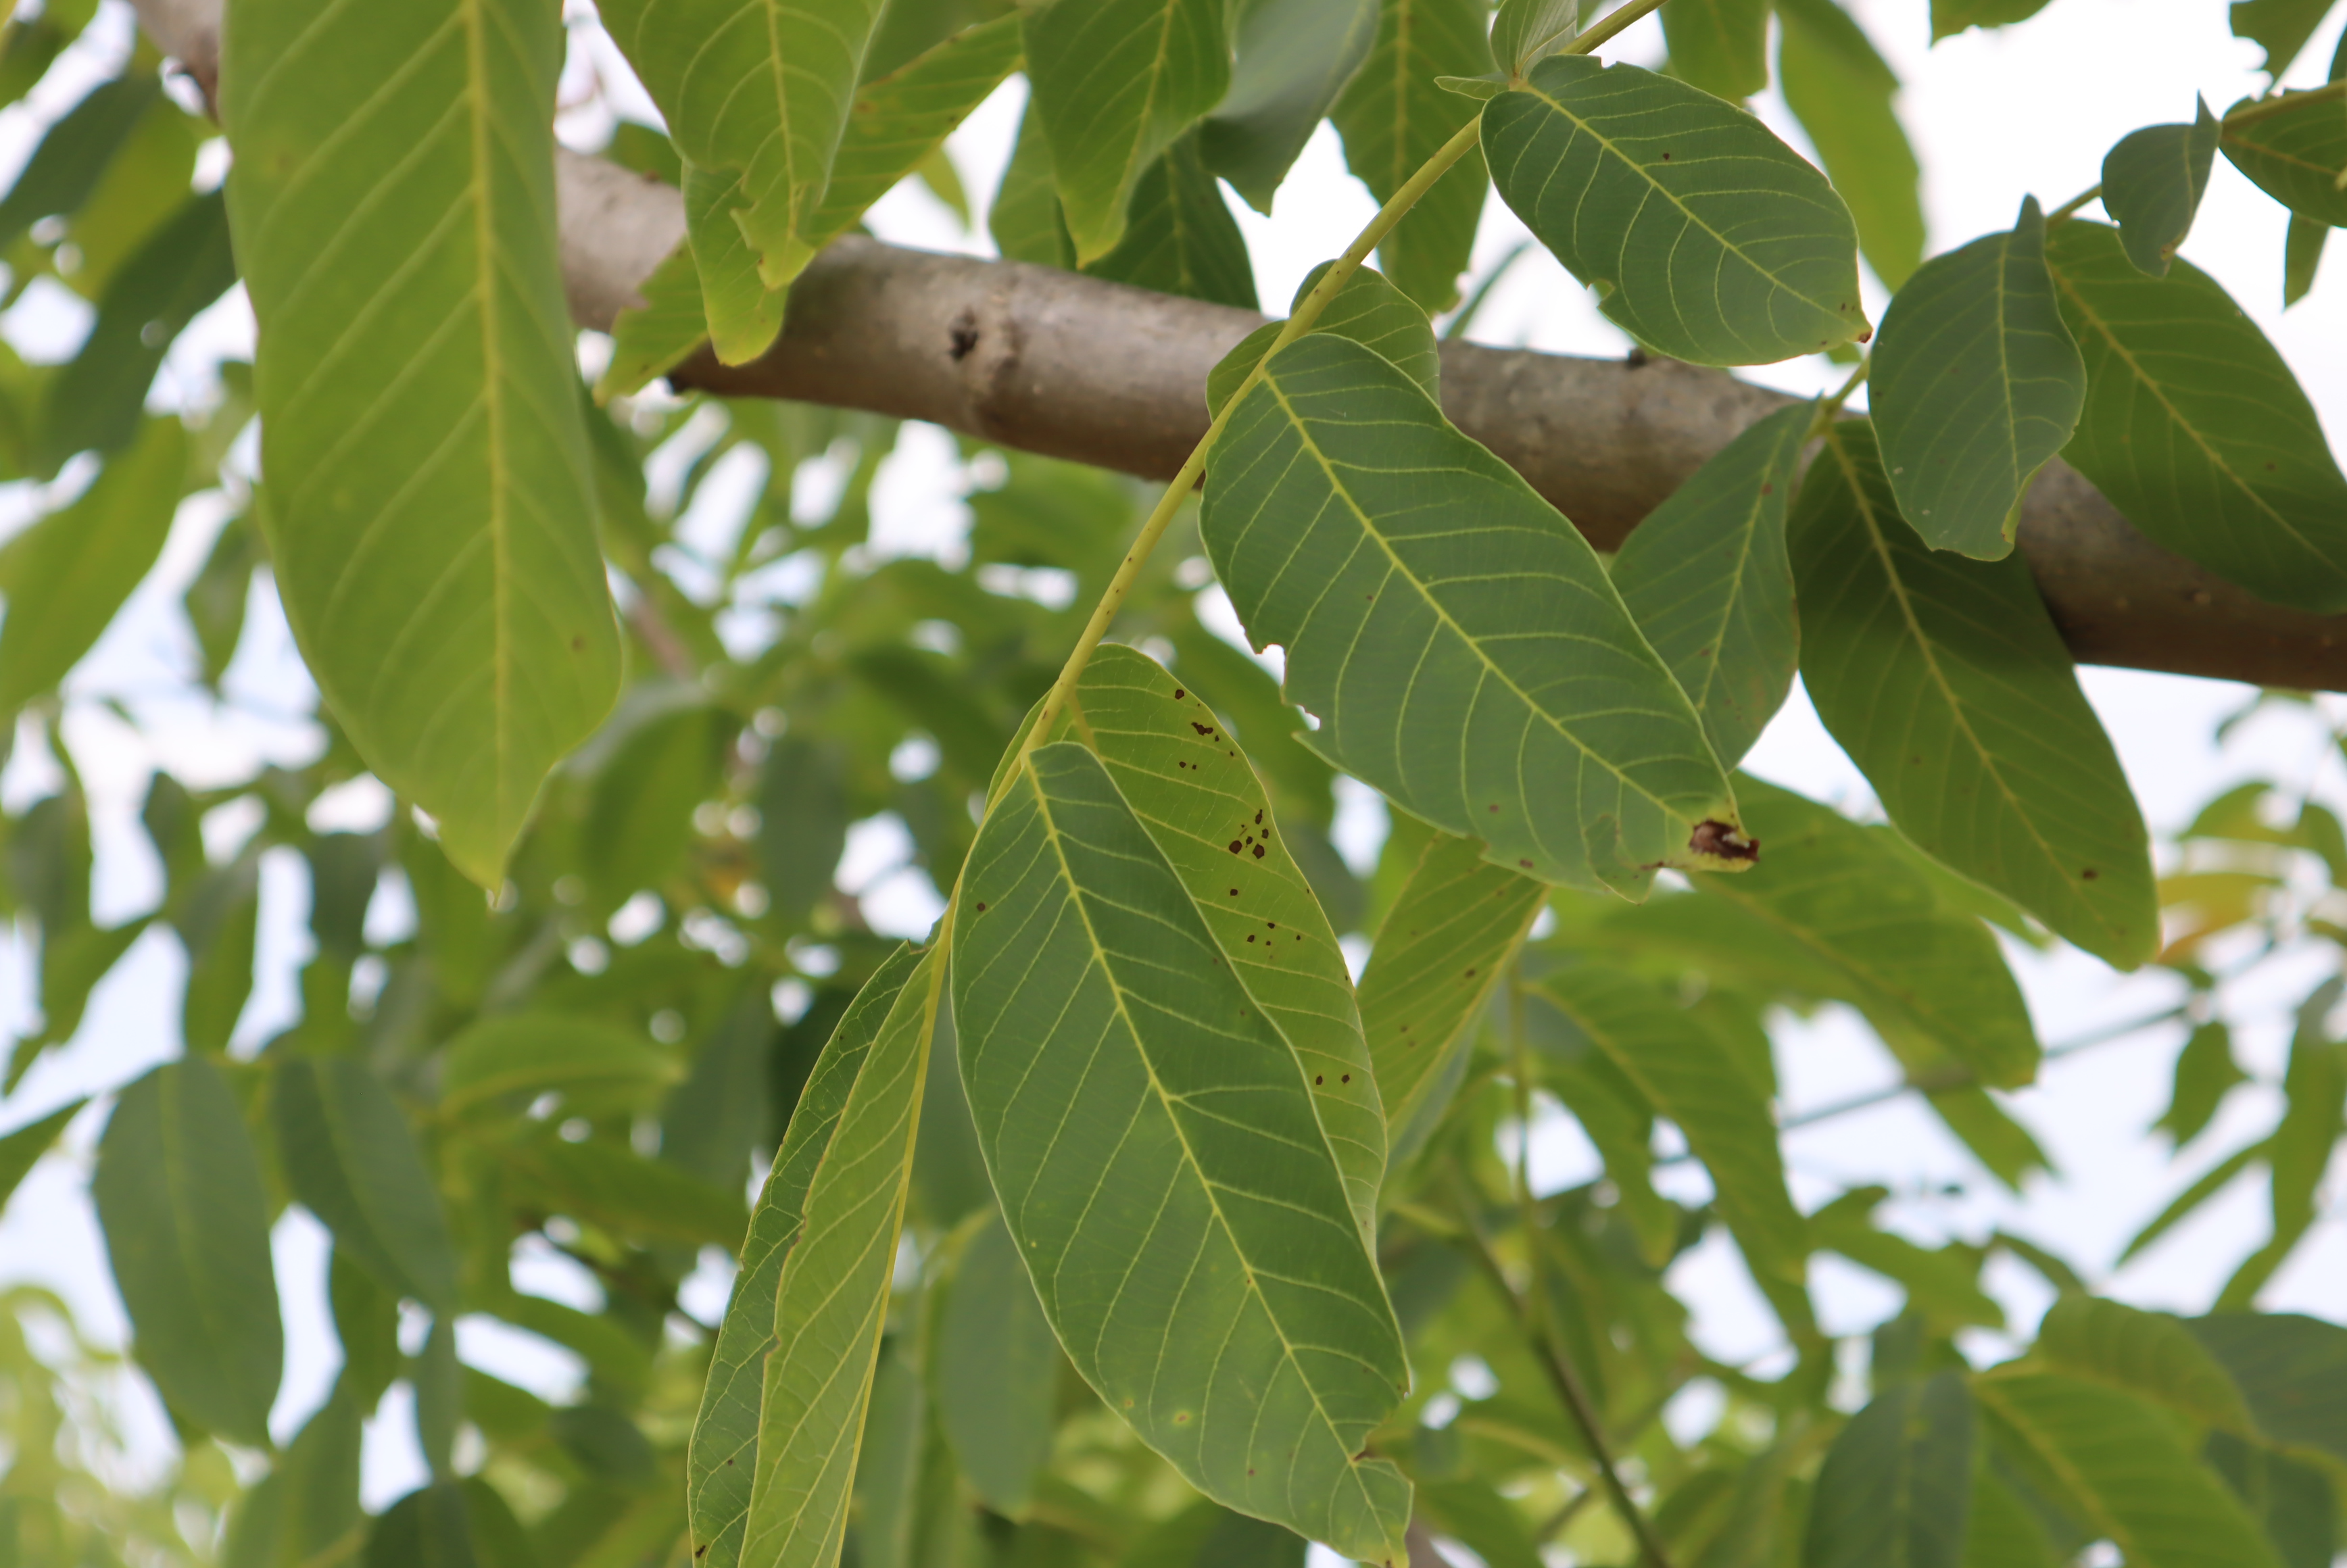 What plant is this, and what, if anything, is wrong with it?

walnut, anthracnose, phytophagous
